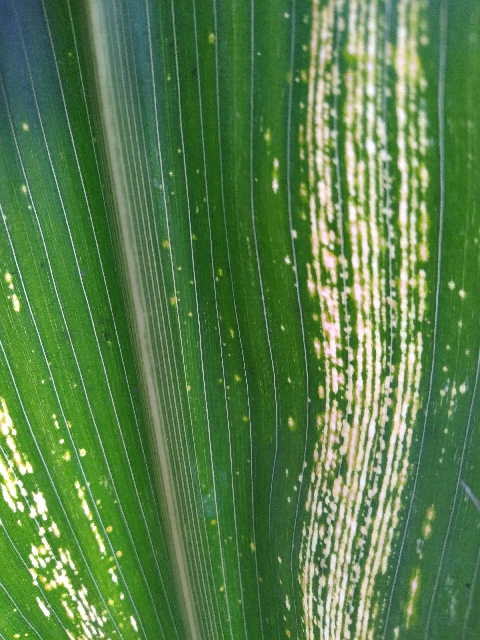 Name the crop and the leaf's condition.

maize, maize streak virus
